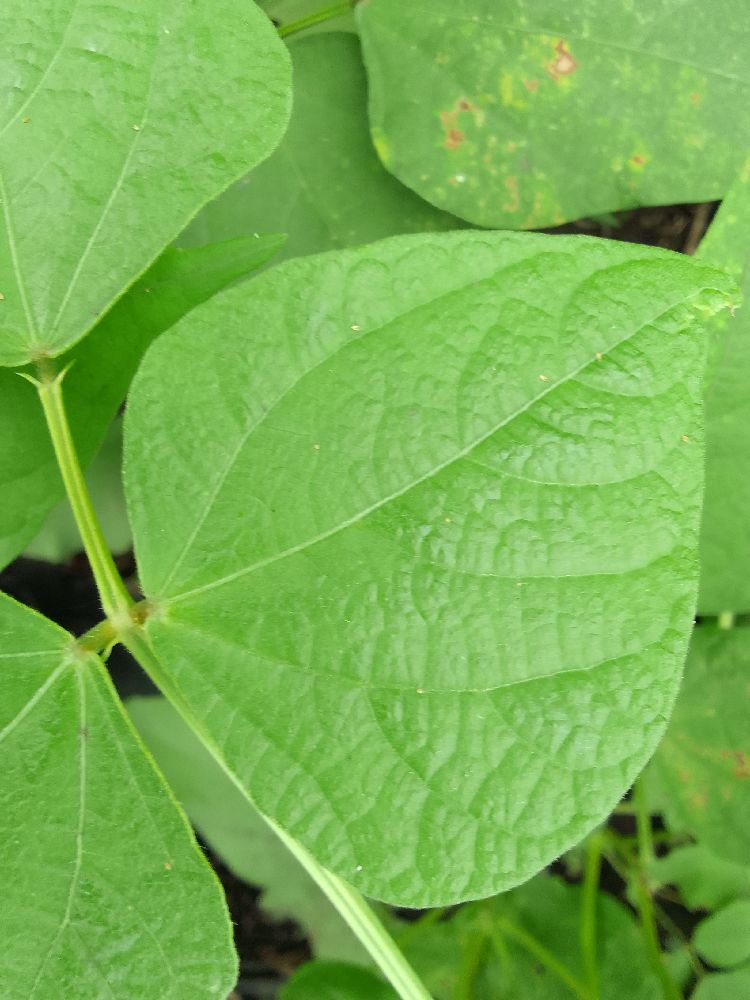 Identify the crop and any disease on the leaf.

common bean, healthy
